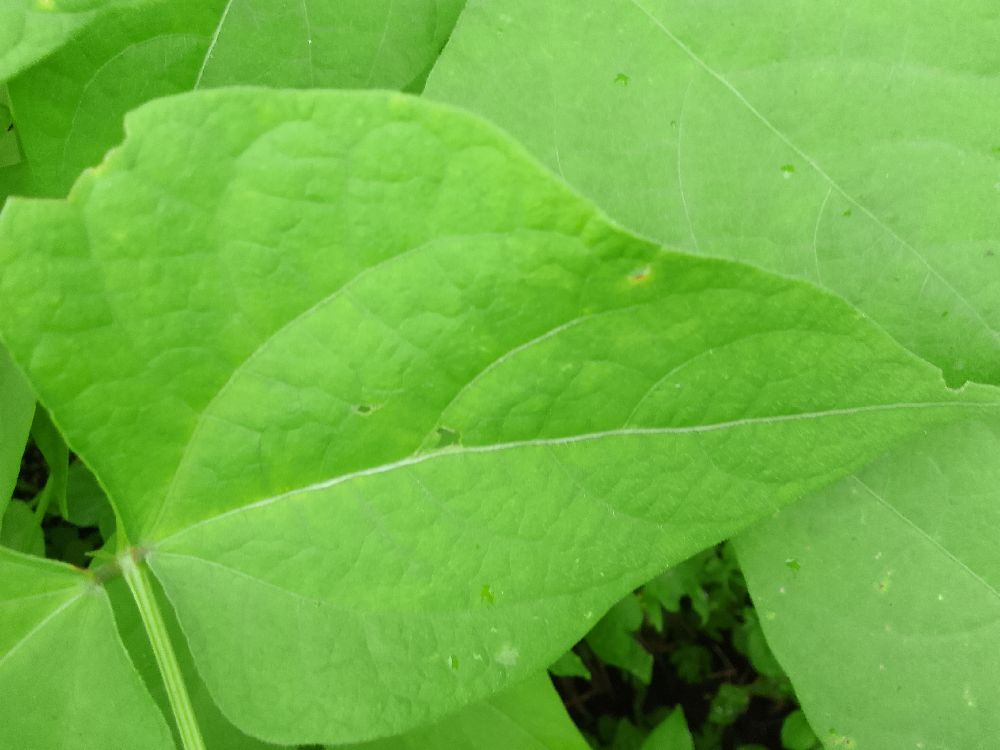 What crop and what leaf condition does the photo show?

maize, healthy
